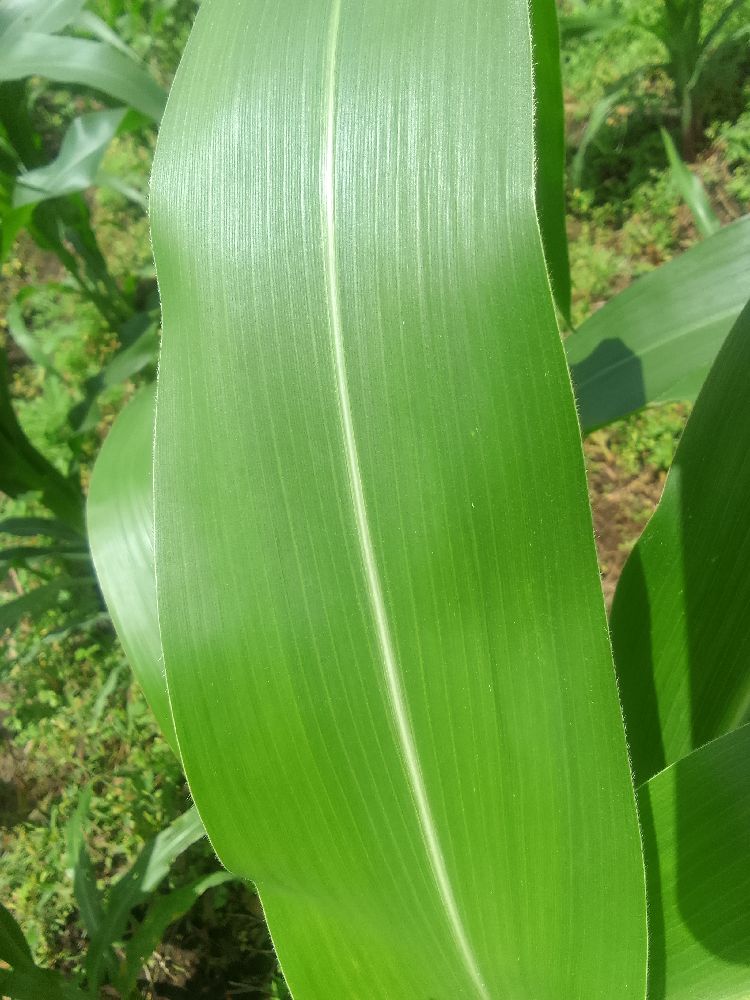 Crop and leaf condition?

maize, healthy
